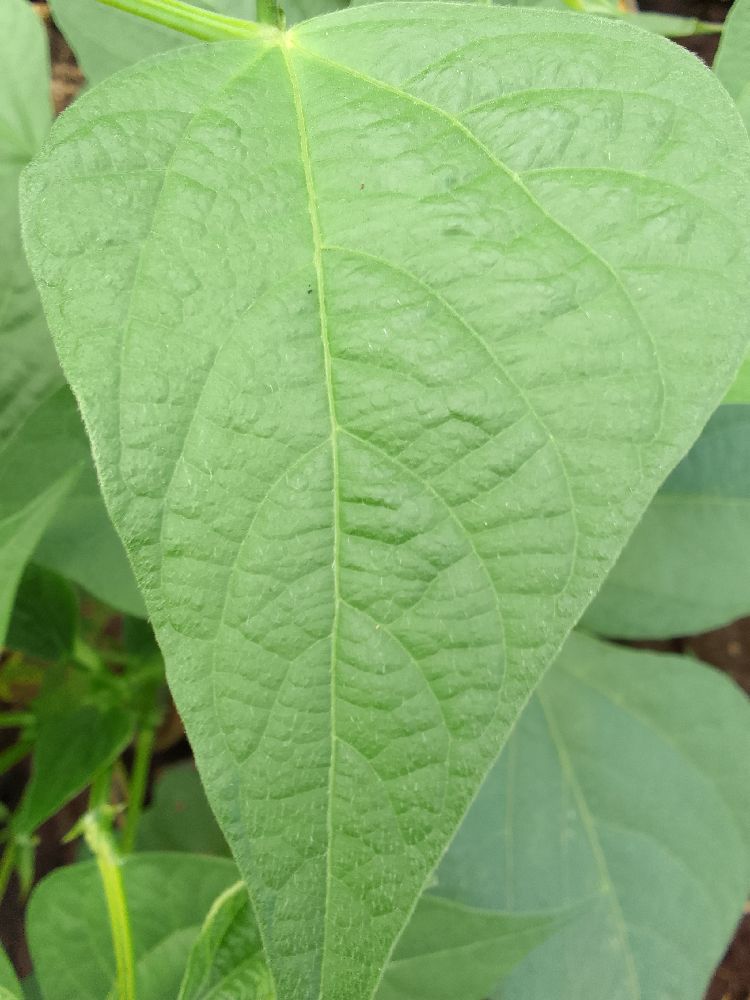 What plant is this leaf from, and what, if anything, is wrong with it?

common bean, healthy
